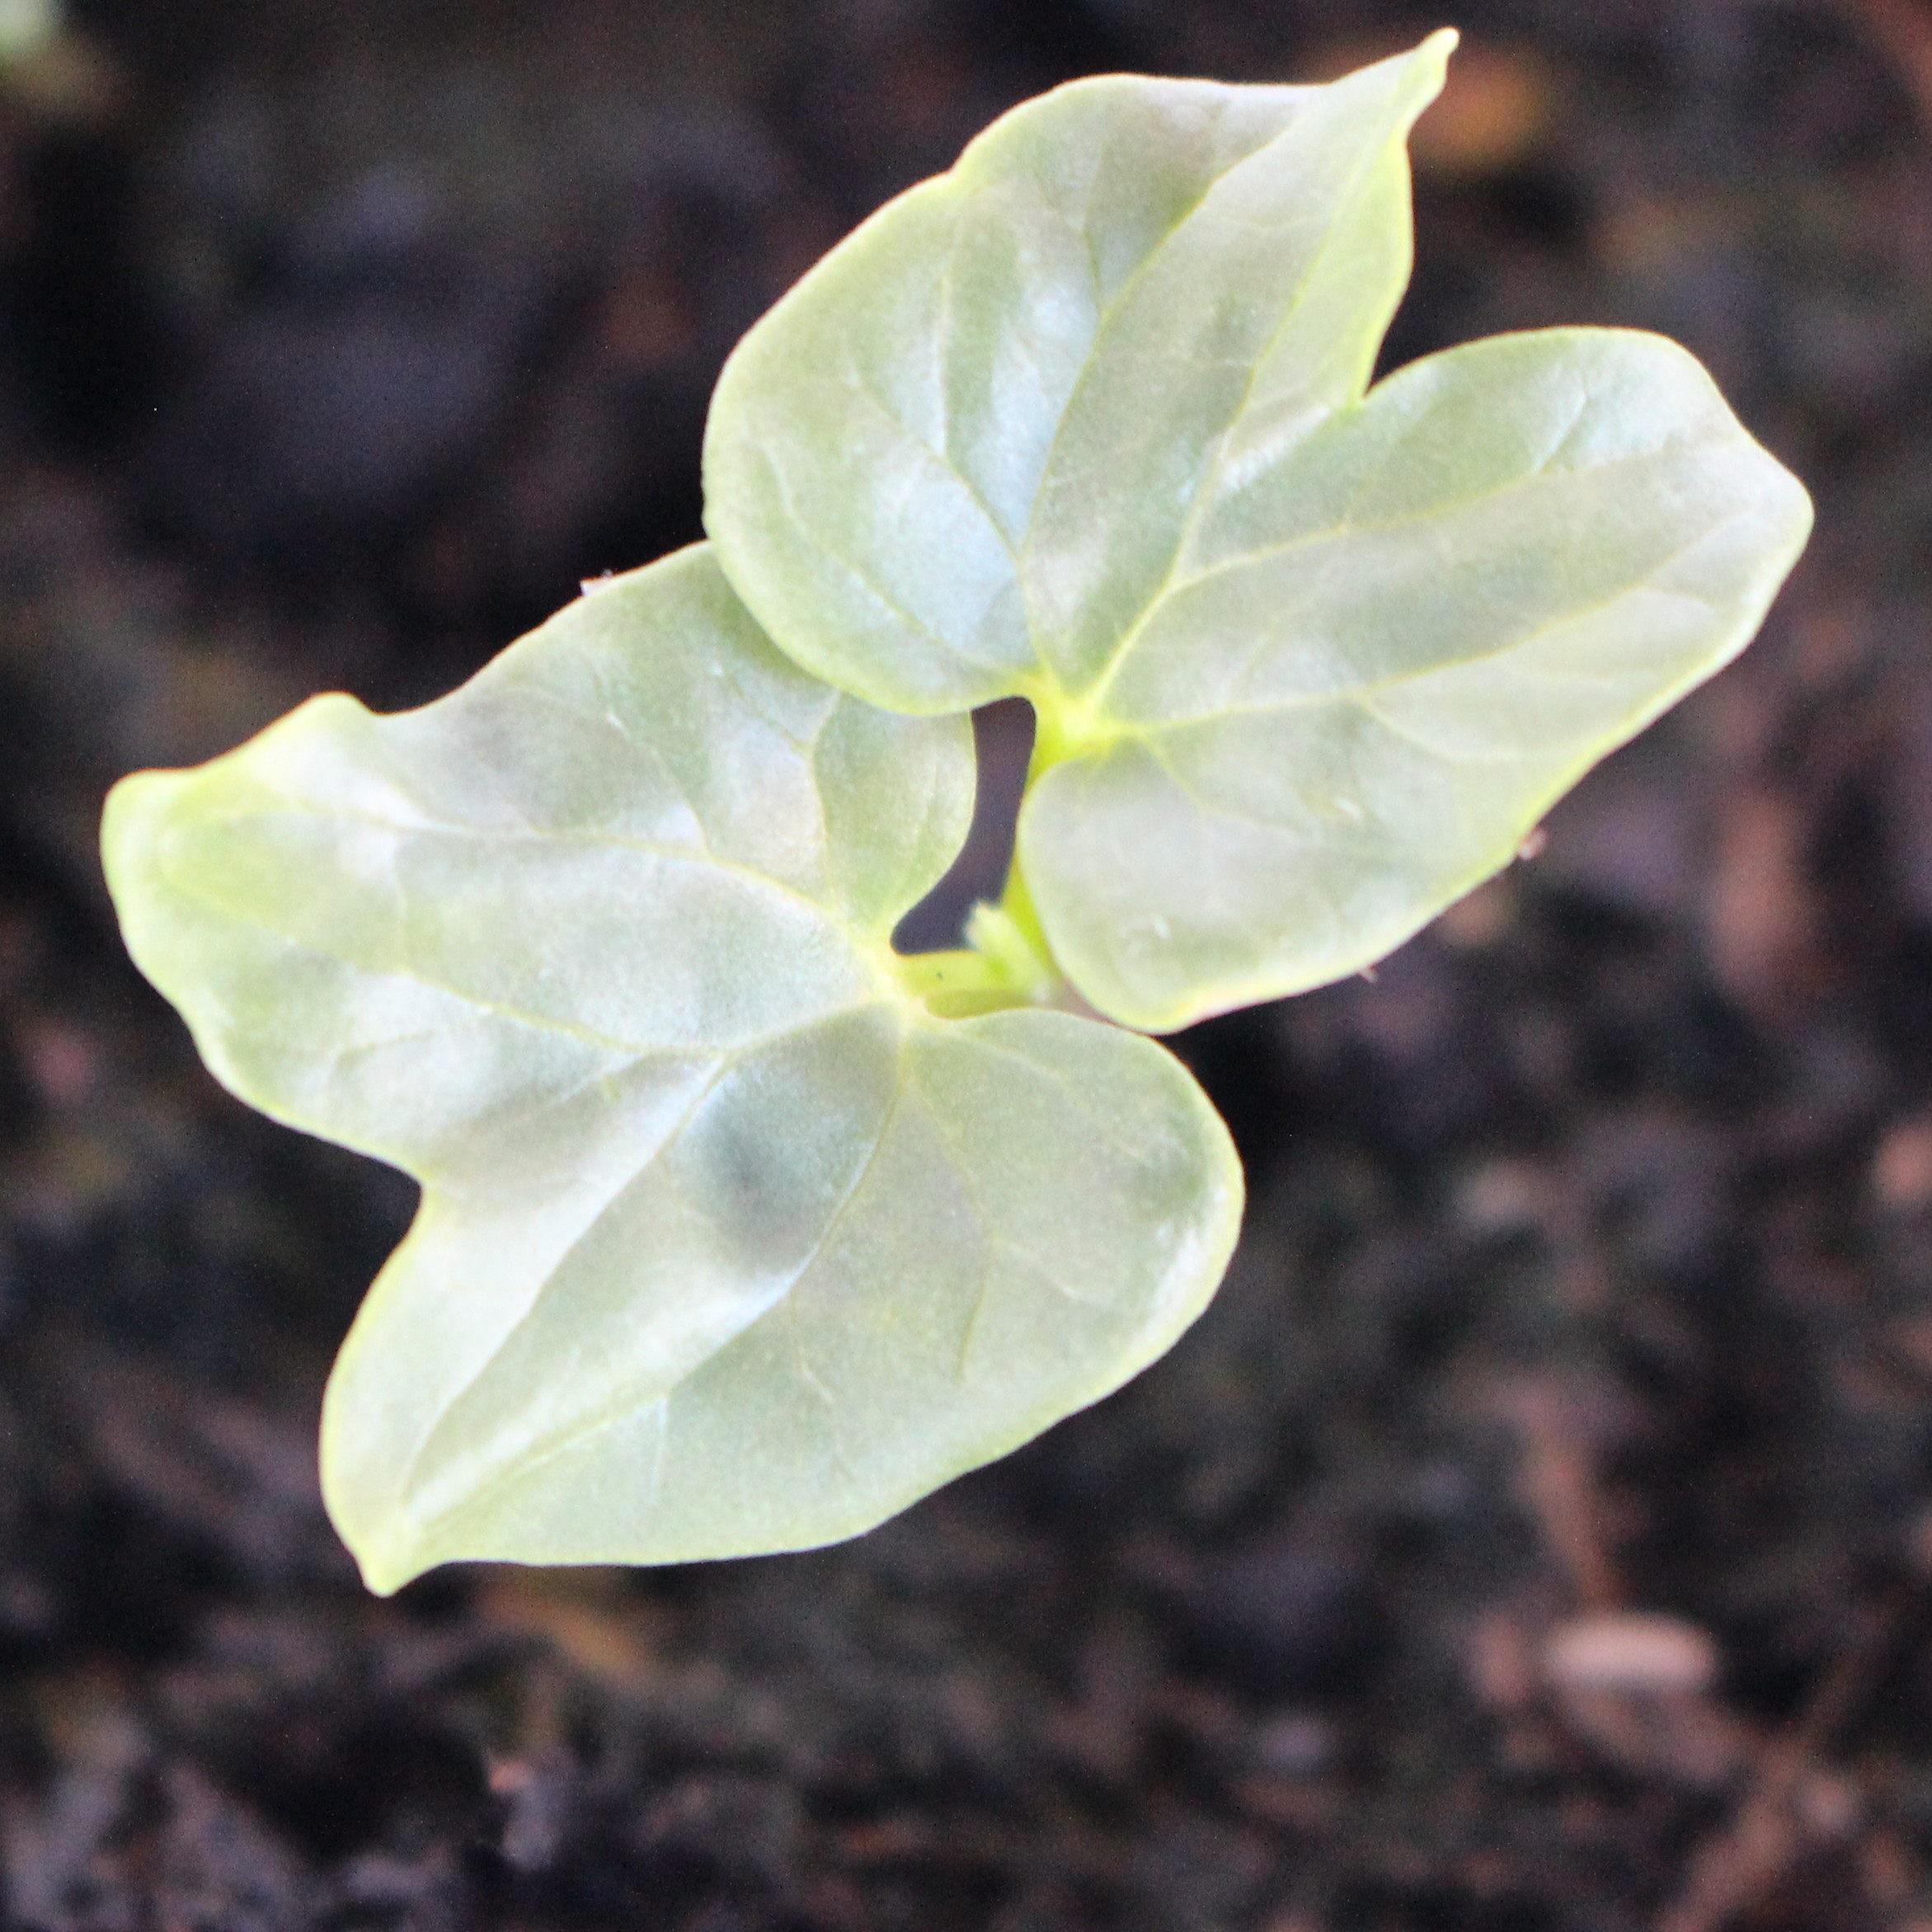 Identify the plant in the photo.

Convolvulus arvensis
